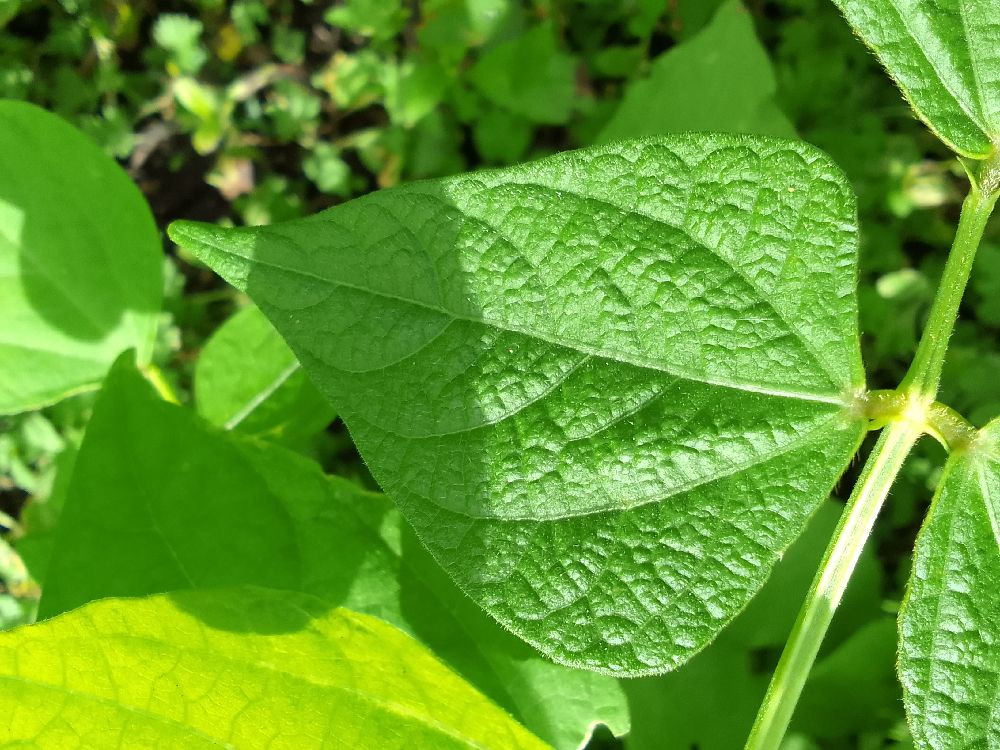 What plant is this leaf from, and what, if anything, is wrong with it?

common bean, healthy
